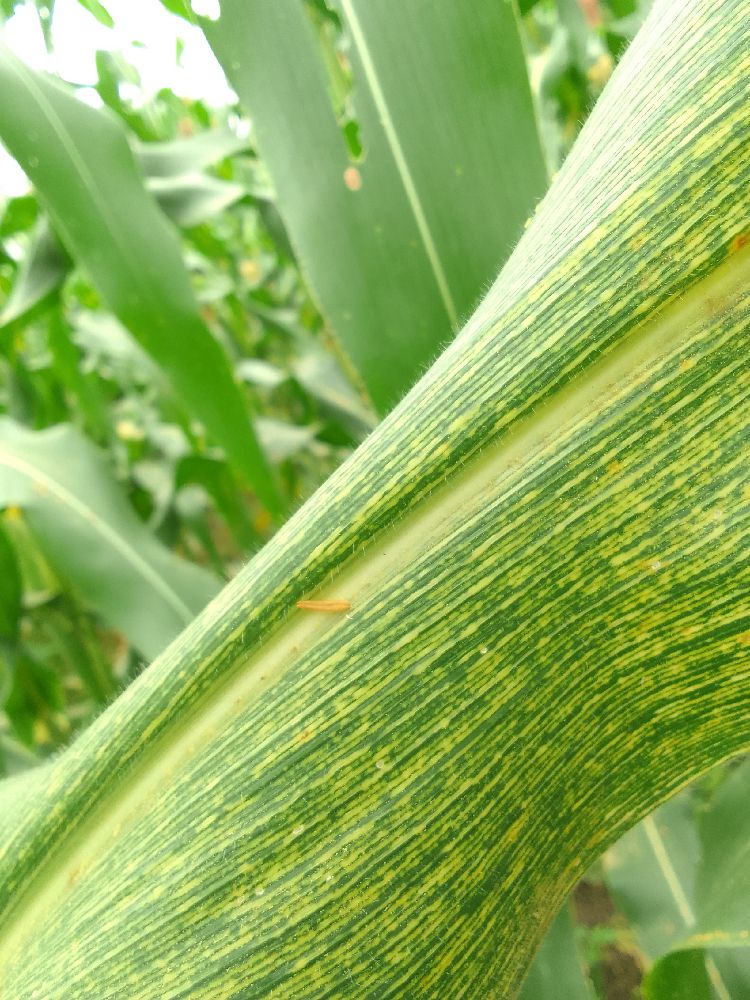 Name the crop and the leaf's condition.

maize, maize streak virus
